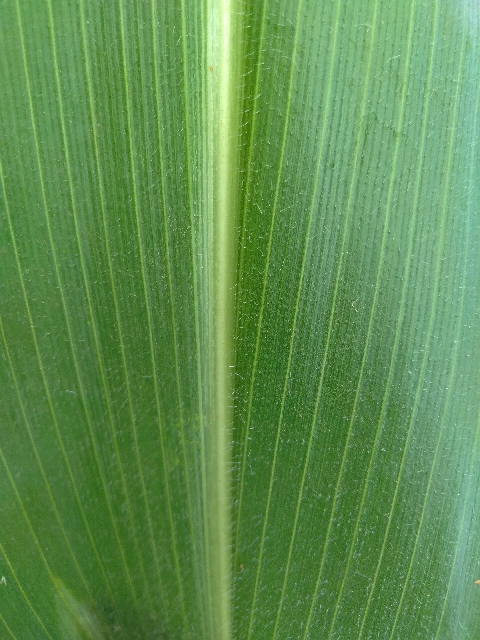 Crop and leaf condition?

maize, healthy
